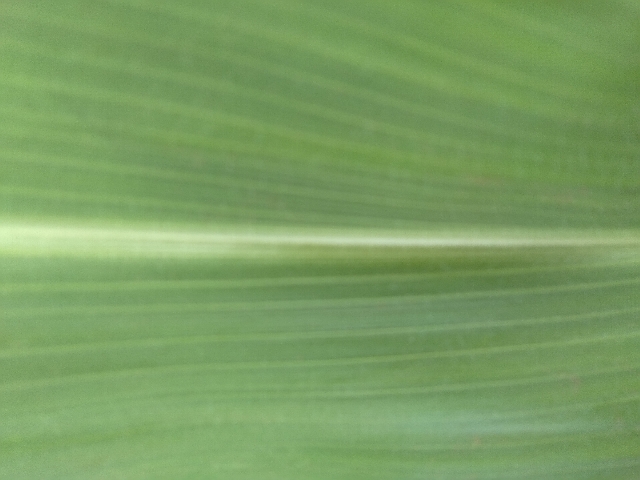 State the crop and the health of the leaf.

maize, healthy
